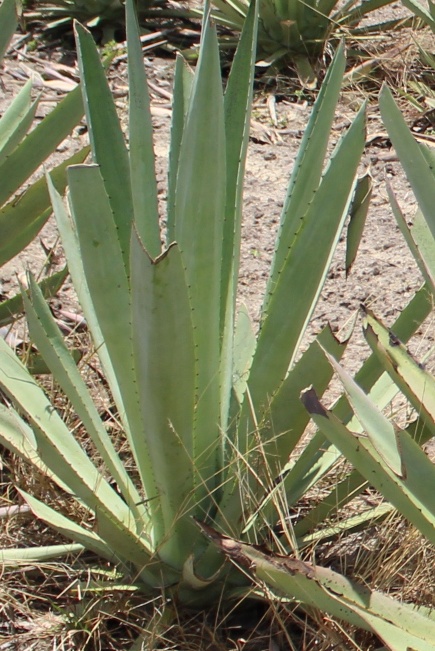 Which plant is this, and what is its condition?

agave, small
